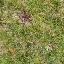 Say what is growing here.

grass
